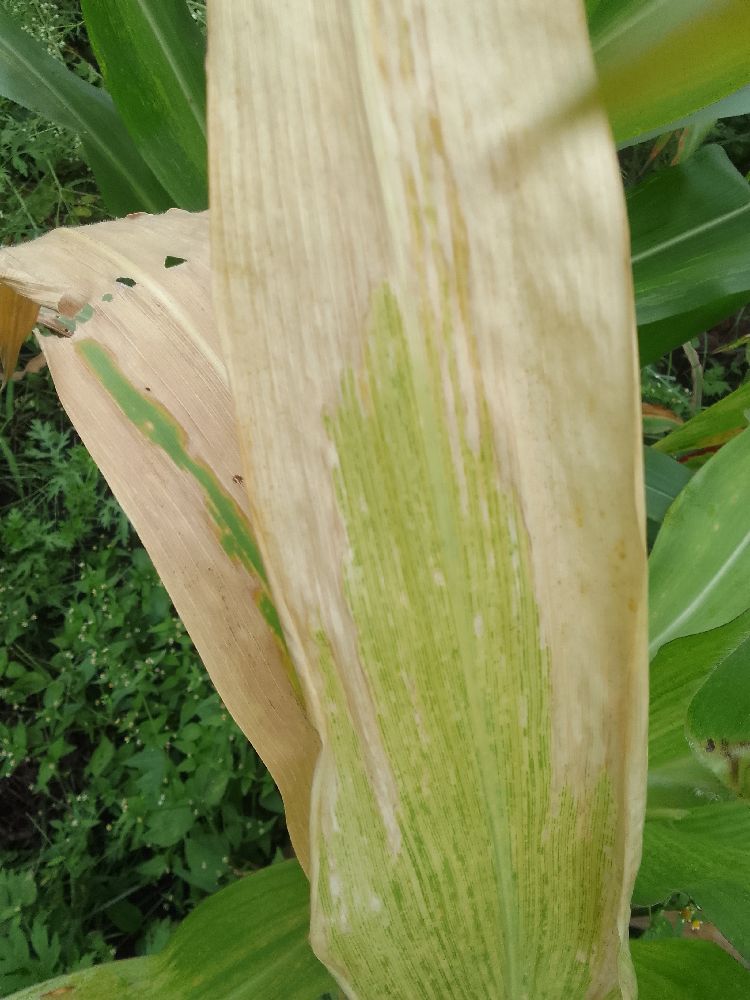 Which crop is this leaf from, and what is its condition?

maize, maize lethal necrosis
